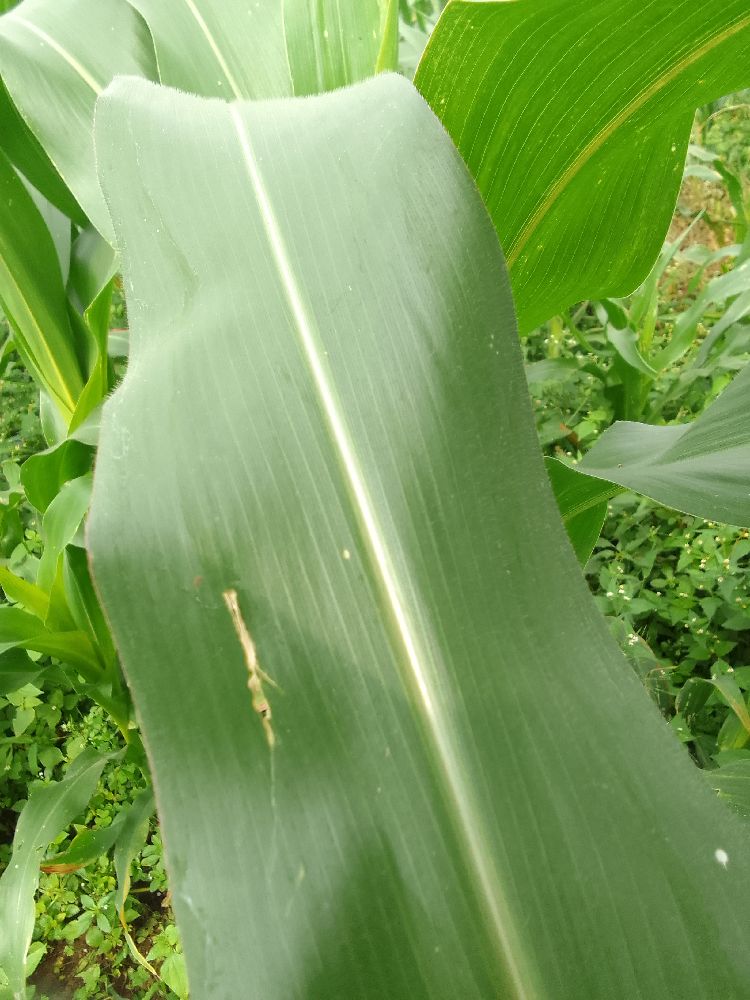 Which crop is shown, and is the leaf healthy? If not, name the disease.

maize, healthy
